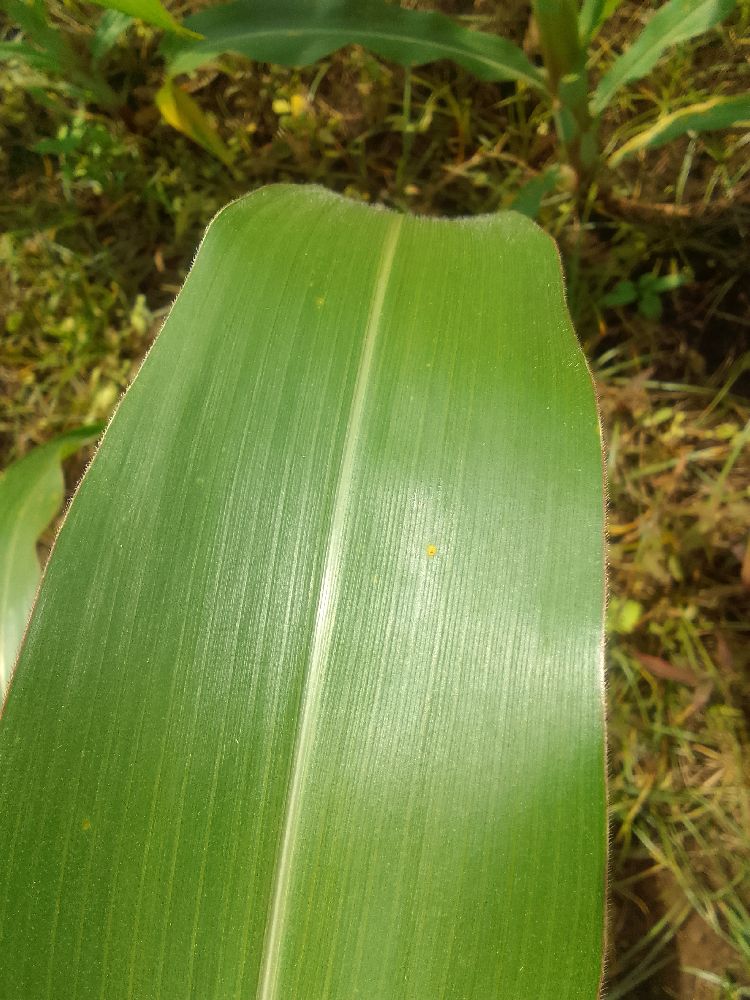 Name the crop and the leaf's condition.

maize, healthy
